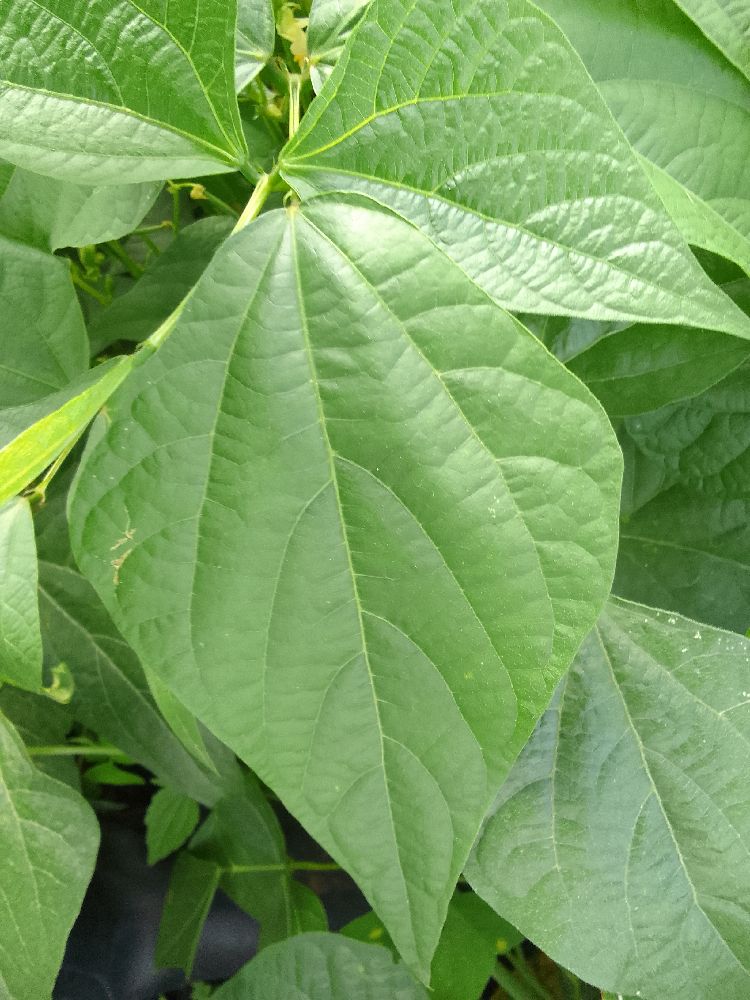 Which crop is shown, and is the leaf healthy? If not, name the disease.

common bean, healthy
